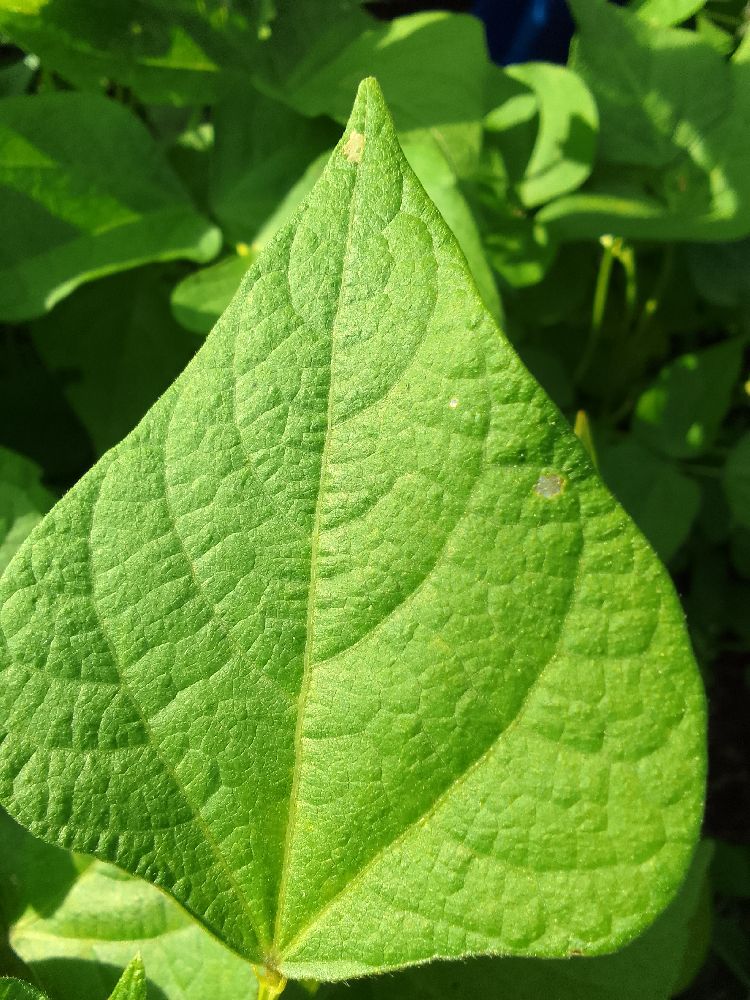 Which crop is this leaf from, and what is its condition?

common bean, healthy
